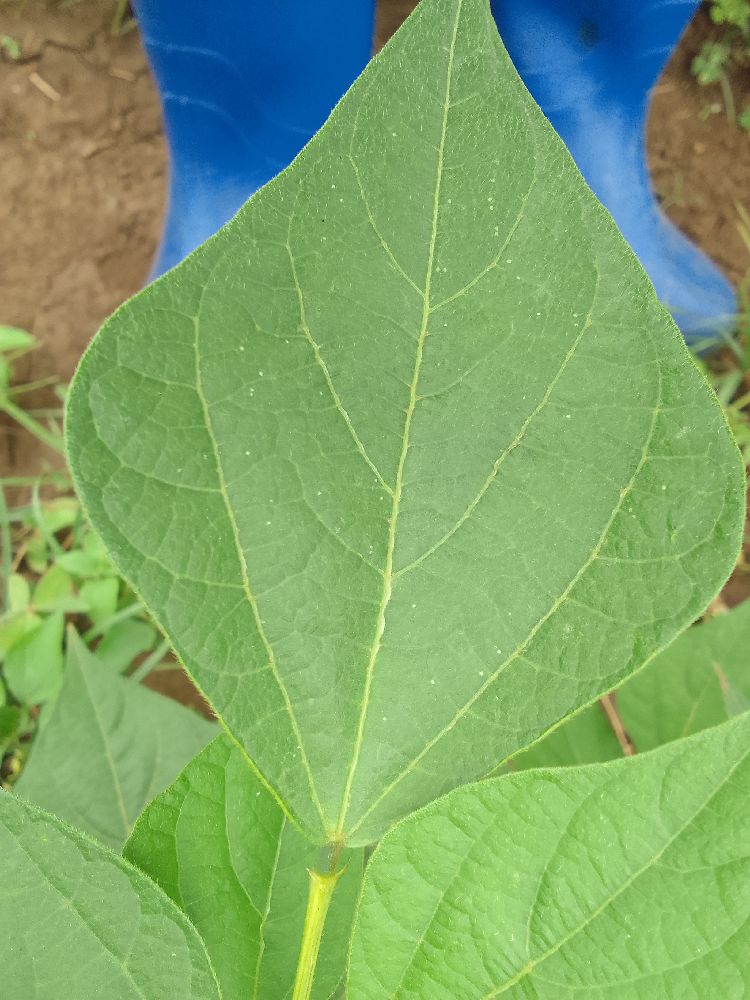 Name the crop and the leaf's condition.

common bean, healthy
